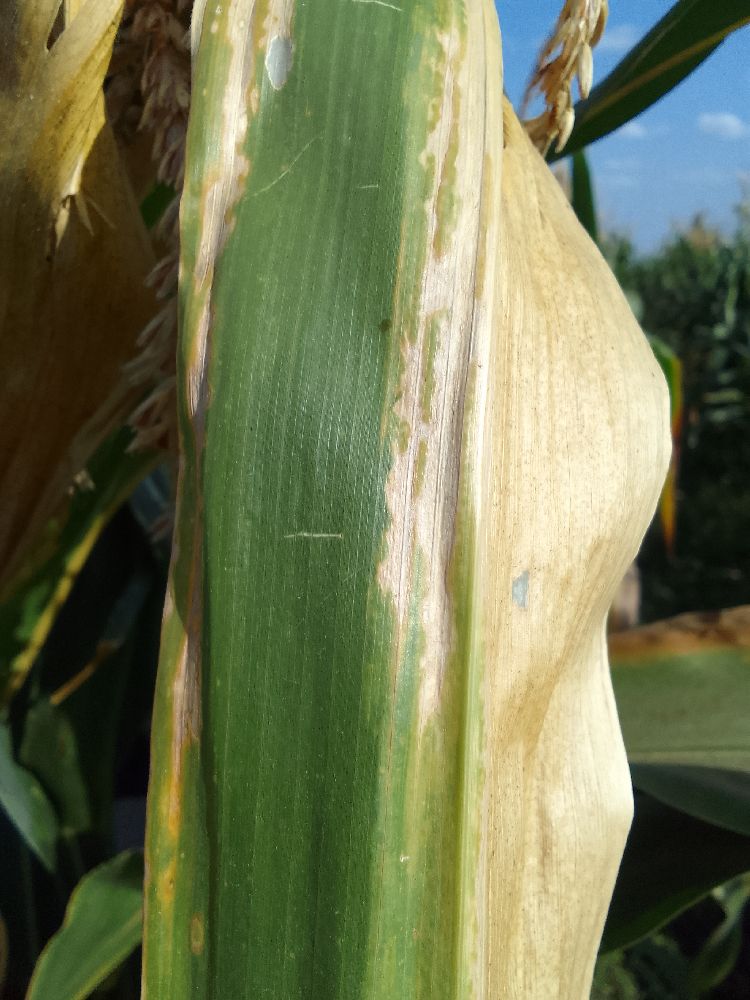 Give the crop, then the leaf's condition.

maize, maize lethal necrosis
